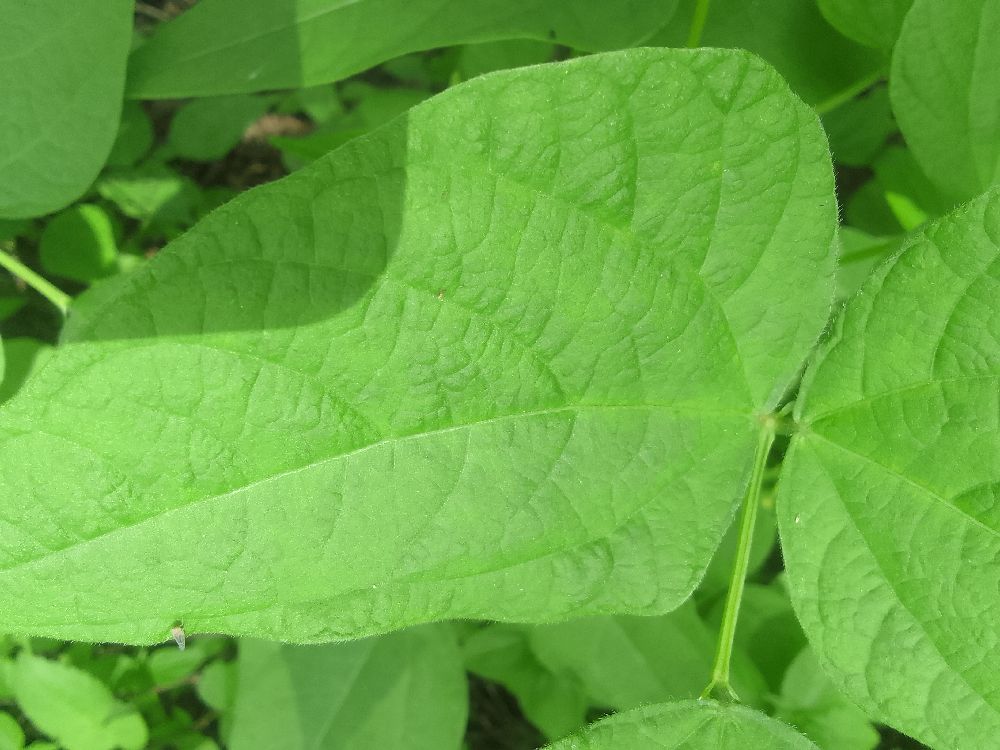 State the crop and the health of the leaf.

common bean, healthy
